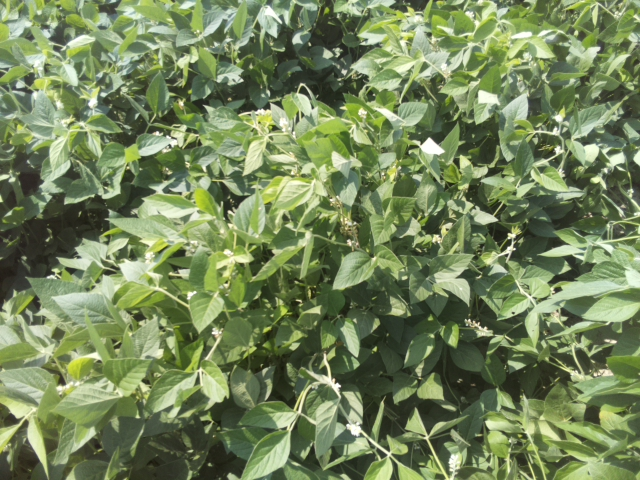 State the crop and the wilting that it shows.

soybean, leaves with no wilting
